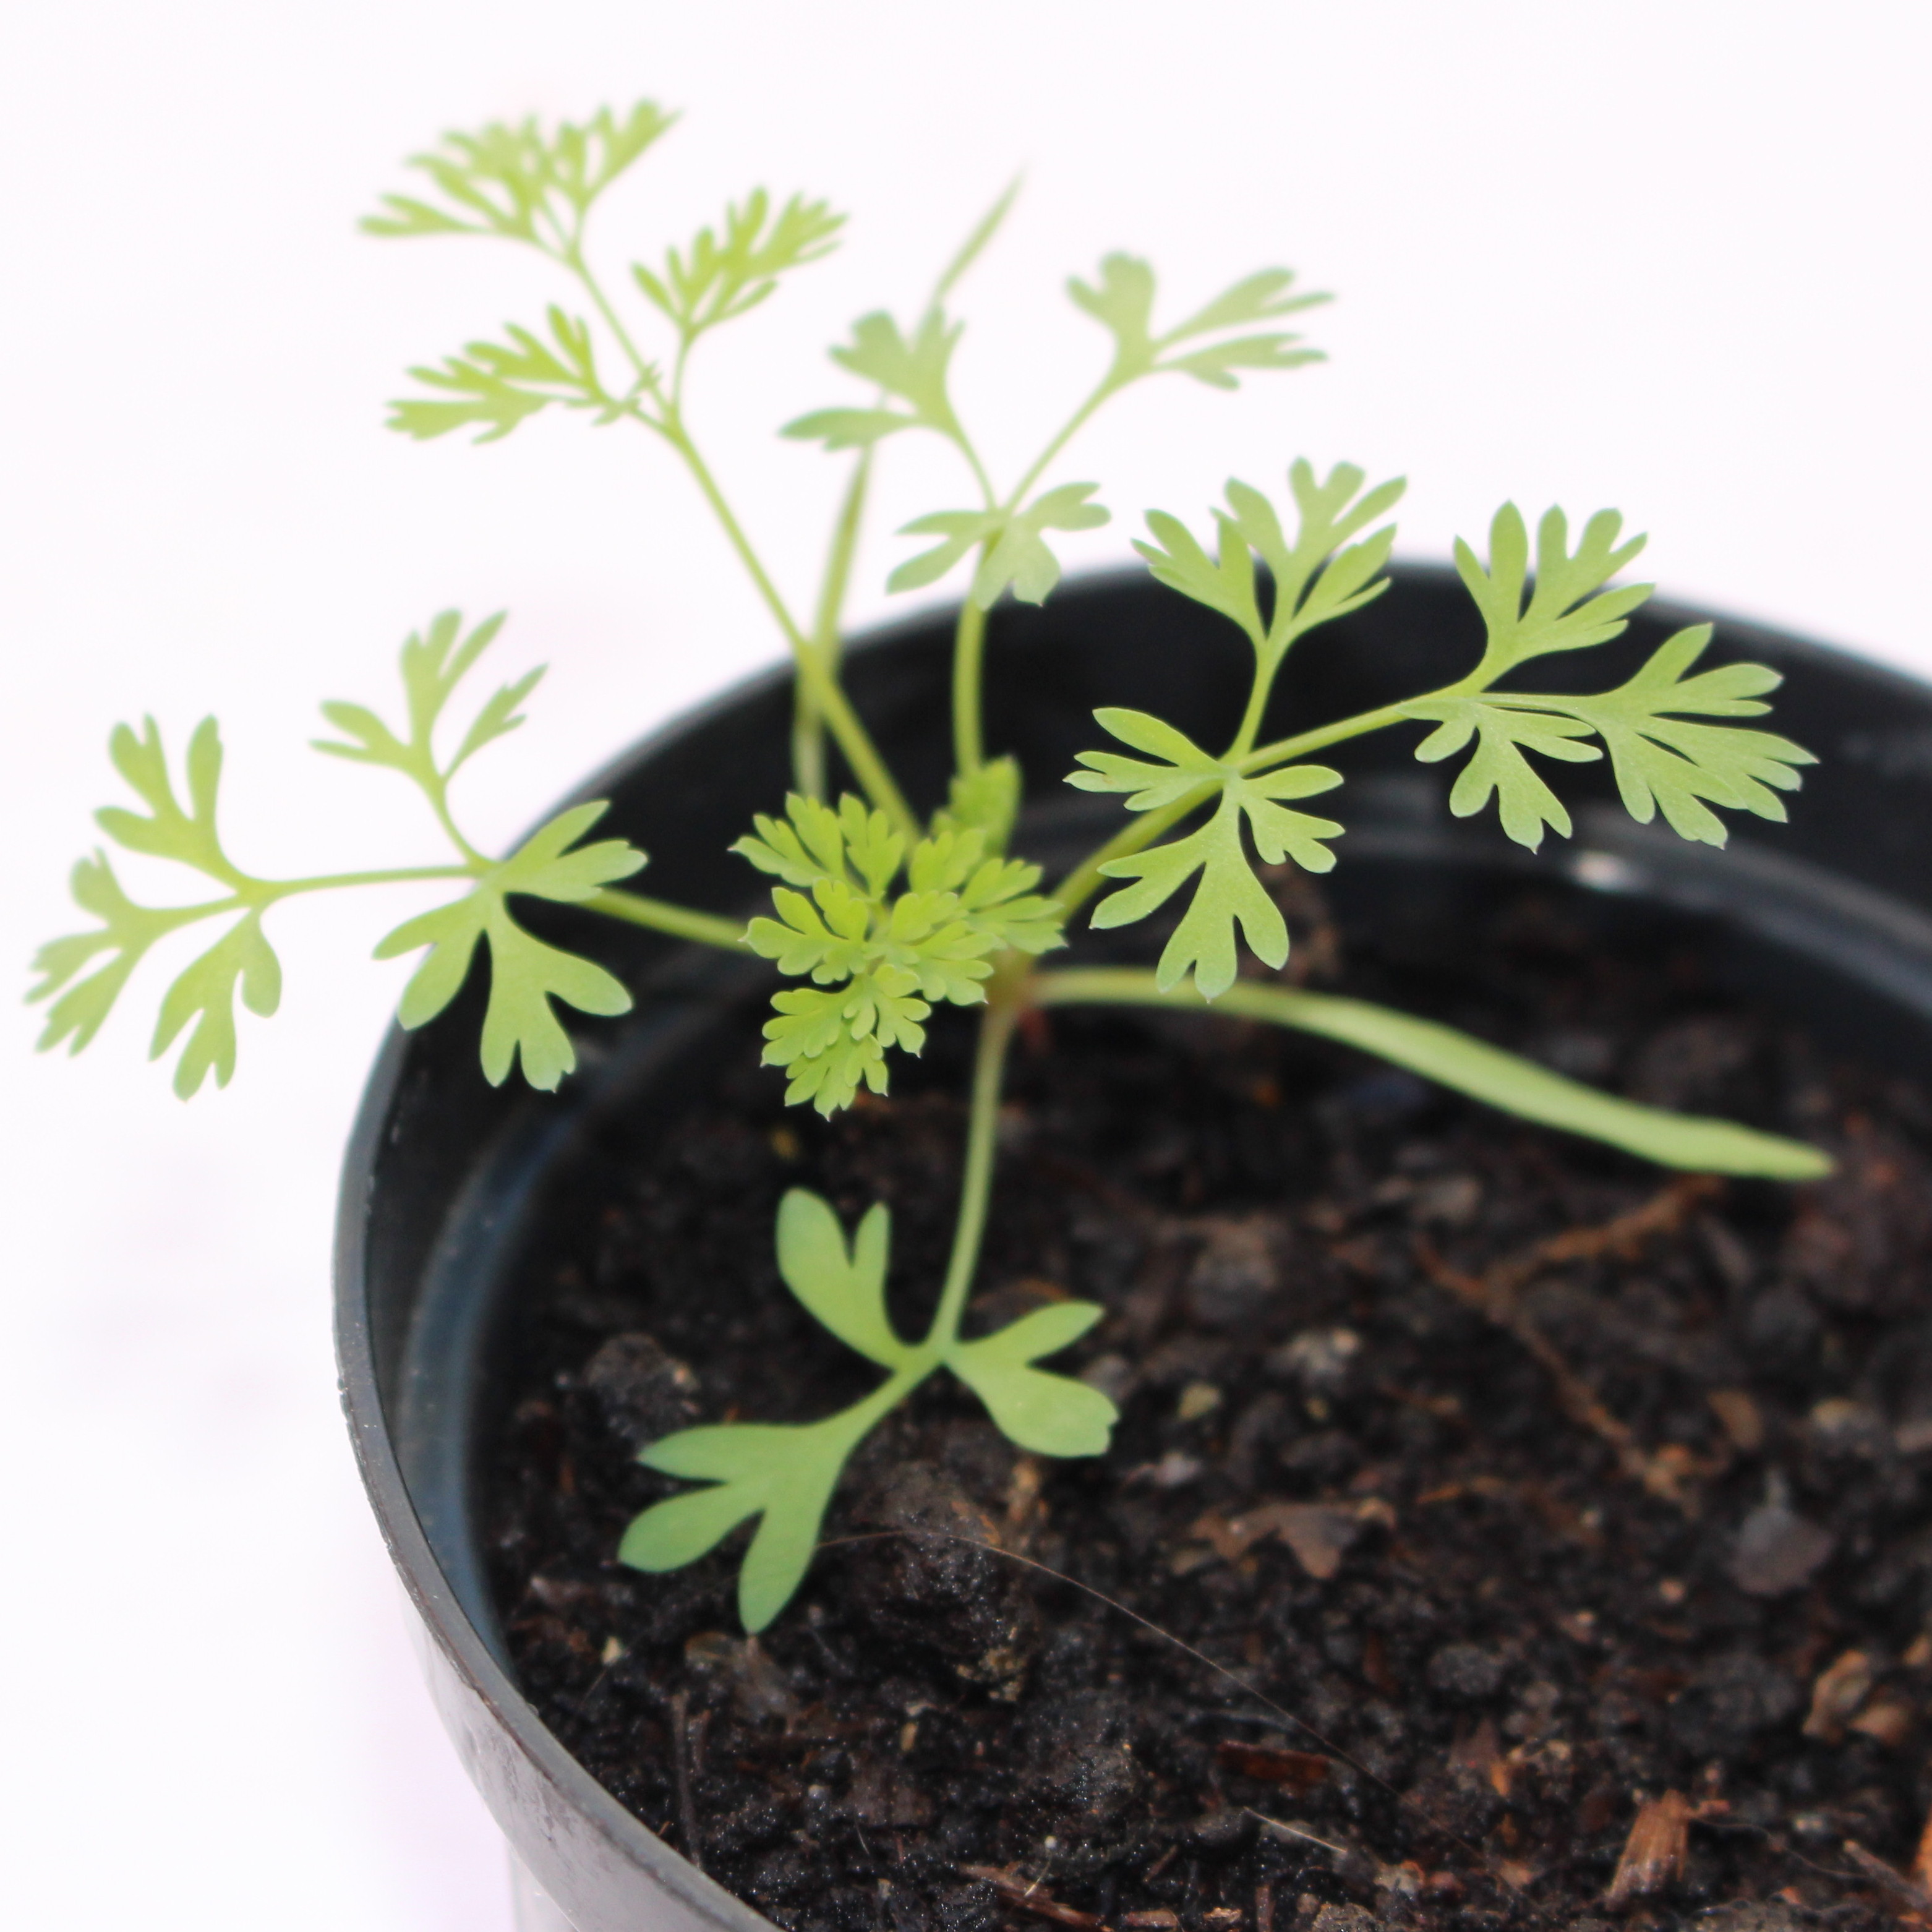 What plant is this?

Fumaria officinalis
